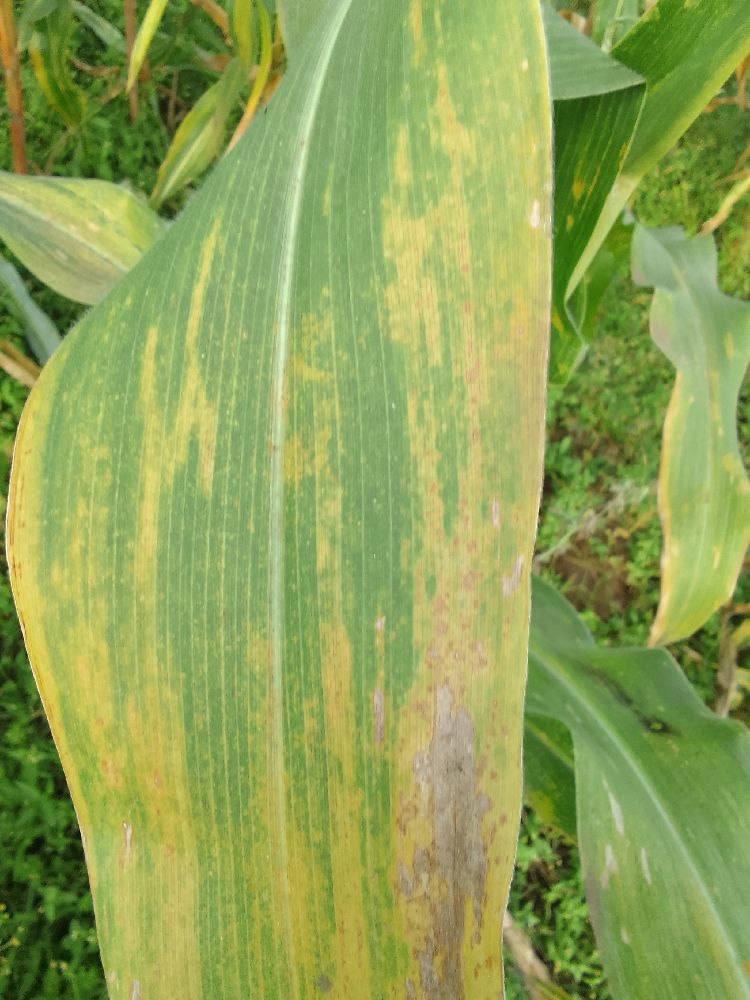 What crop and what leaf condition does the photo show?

maize, maize lethal necrosis
